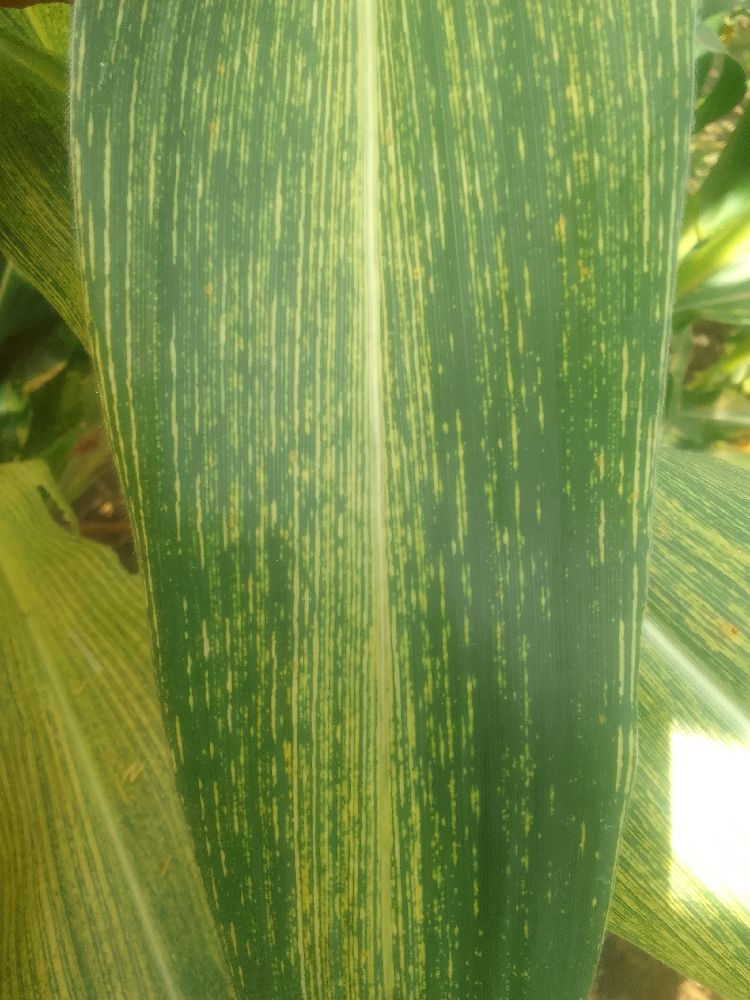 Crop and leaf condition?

maize, maize streak virus
